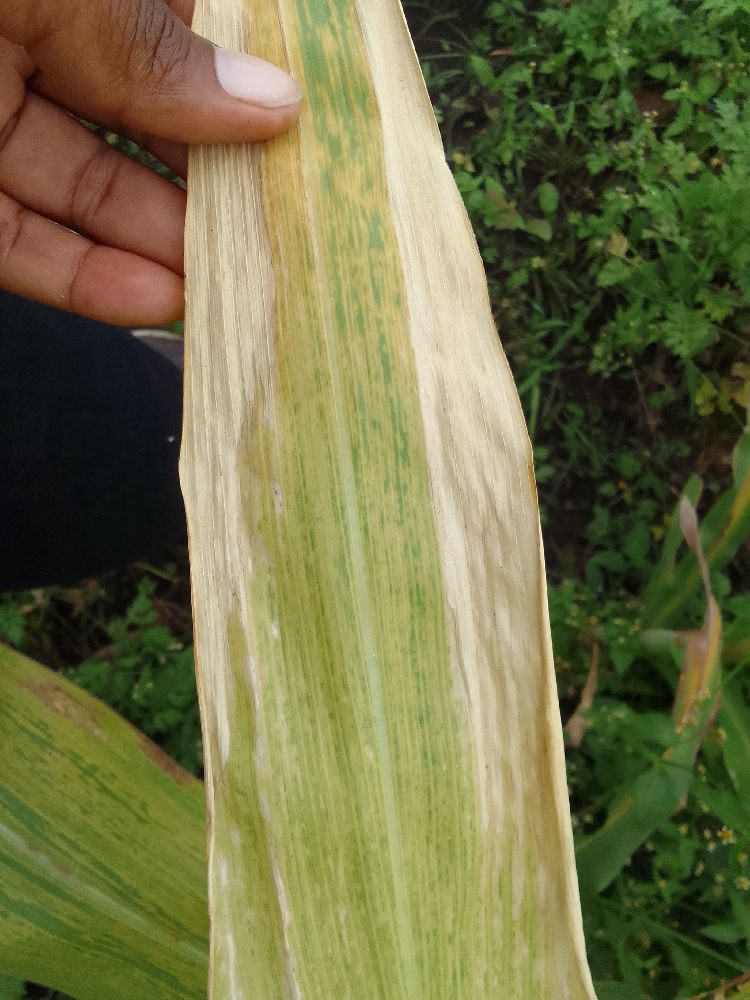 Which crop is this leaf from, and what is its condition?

maize, maize lethal necrosis
